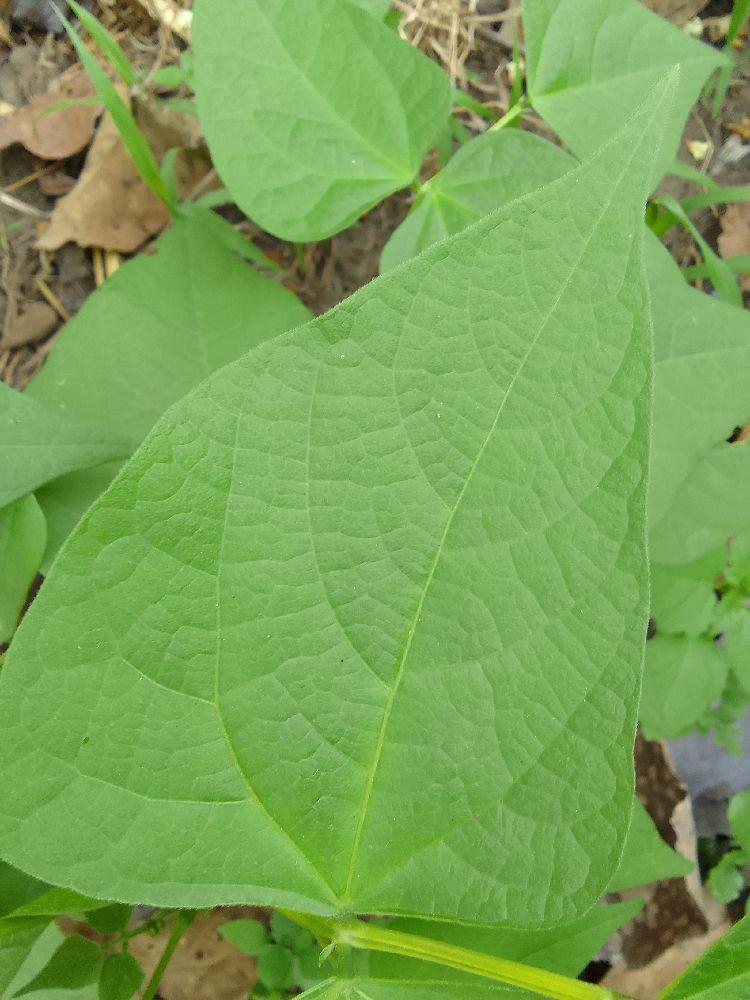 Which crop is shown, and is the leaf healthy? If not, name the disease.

common bean, healthy
